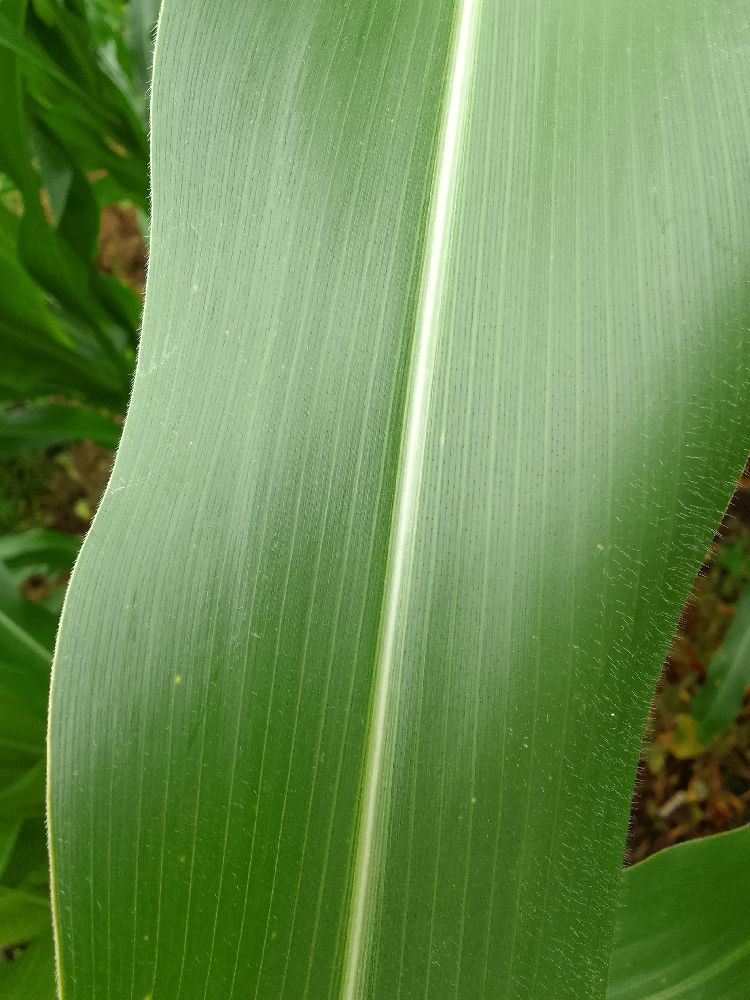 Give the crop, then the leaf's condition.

maize, healthy
